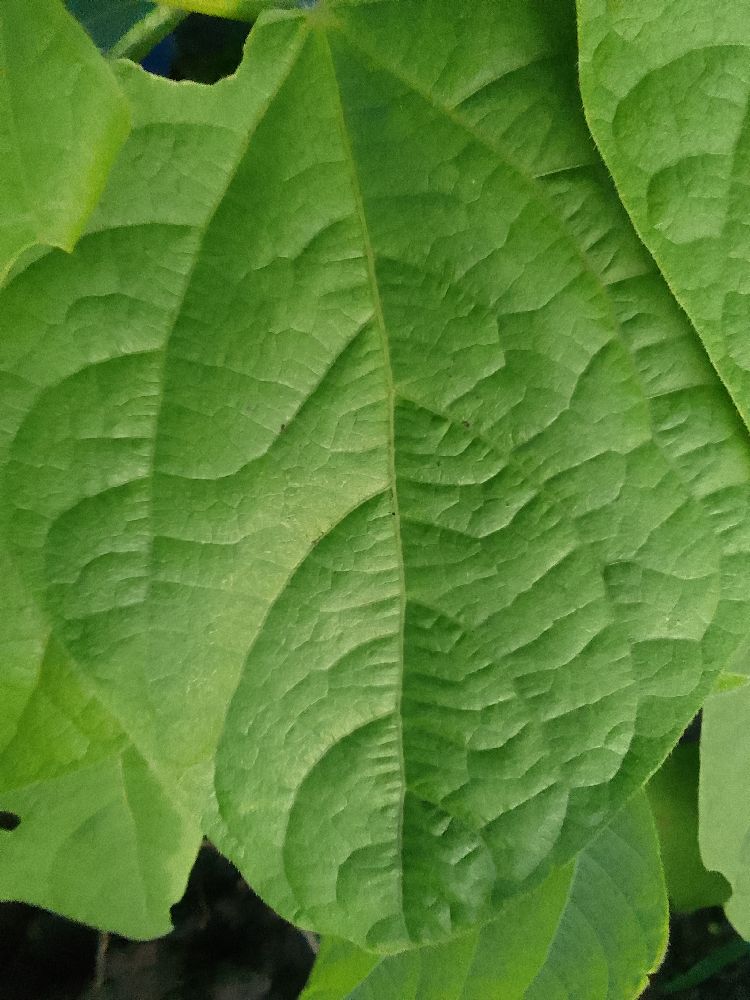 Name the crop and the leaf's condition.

common bean, healthy
